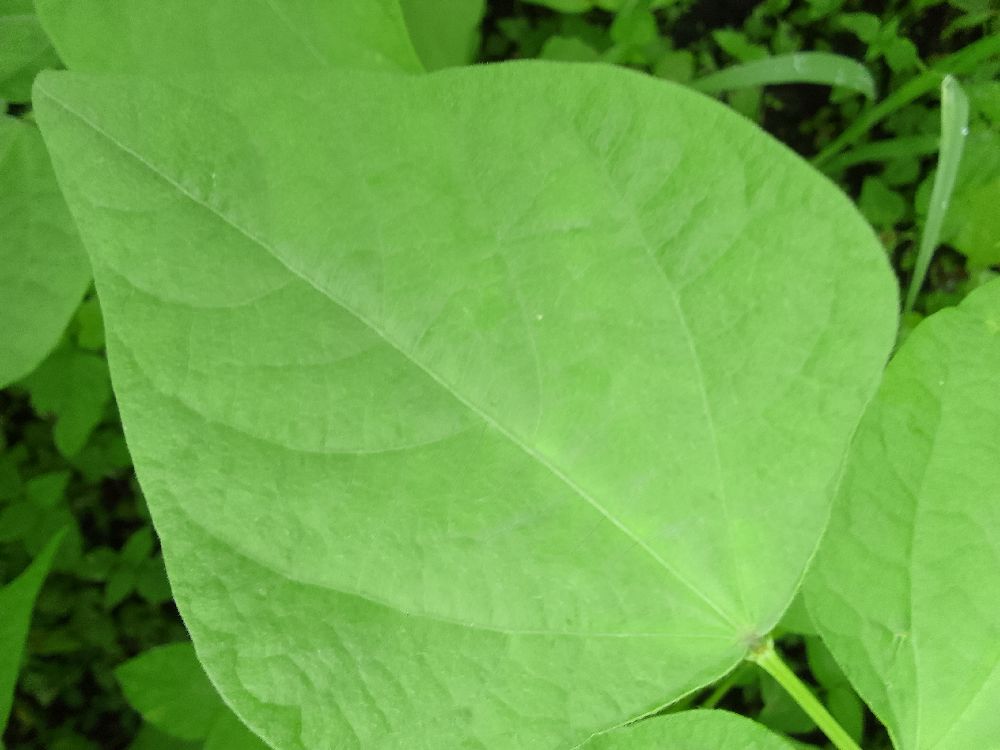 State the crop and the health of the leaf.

common bean, healthy
